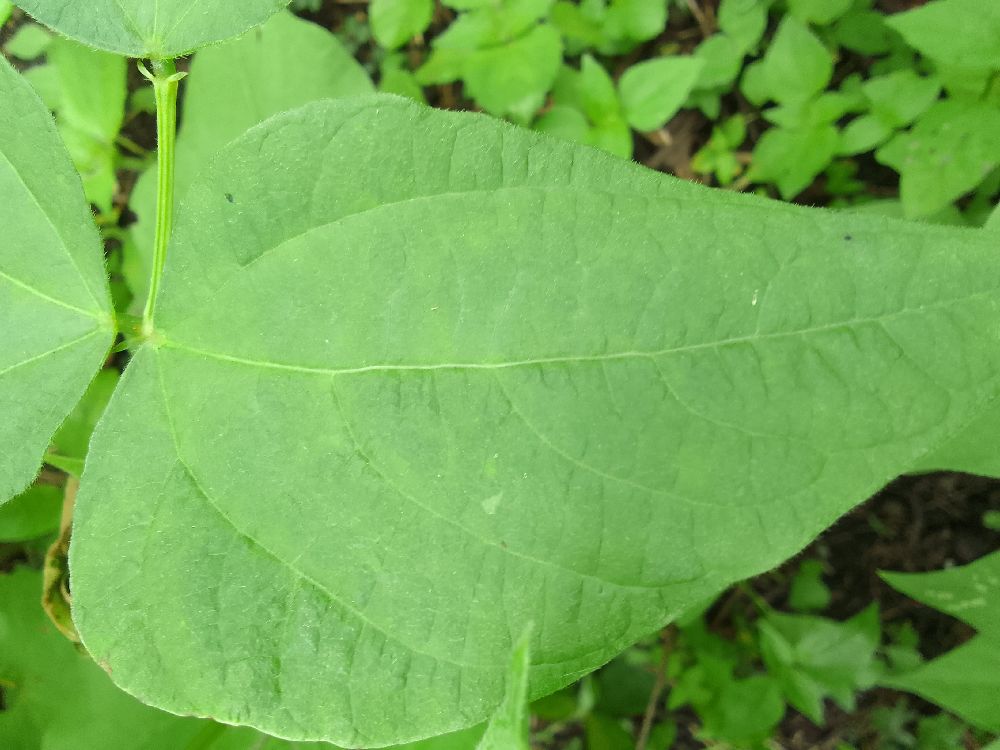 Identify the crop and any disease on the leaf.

common bean, healthy
